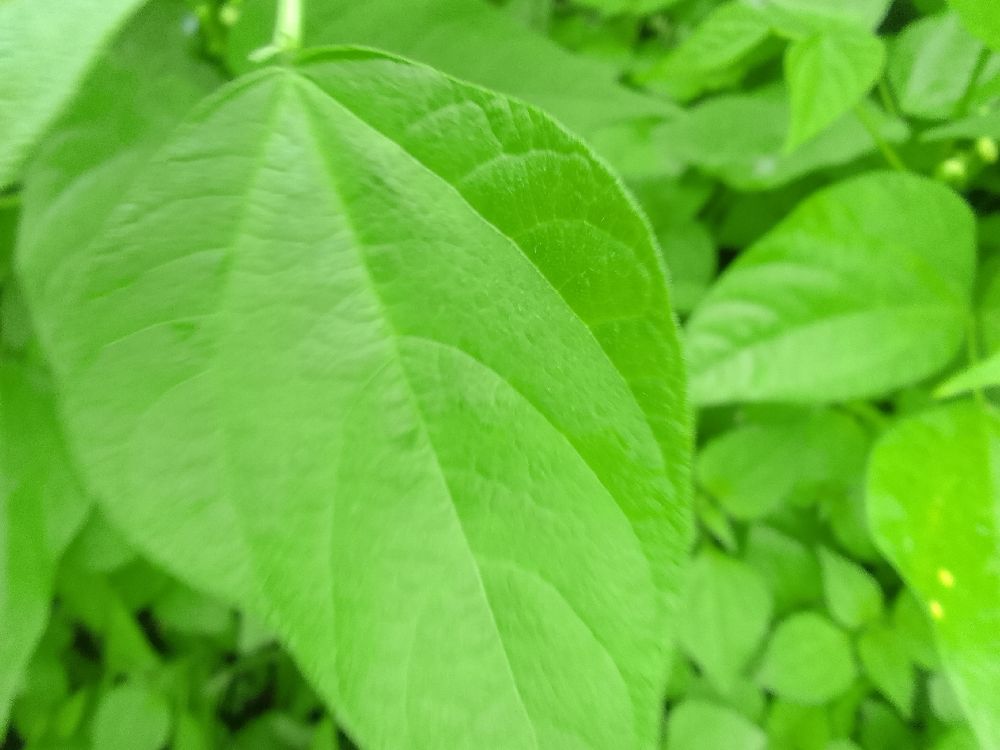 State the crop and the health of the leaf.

common bean, healthy
